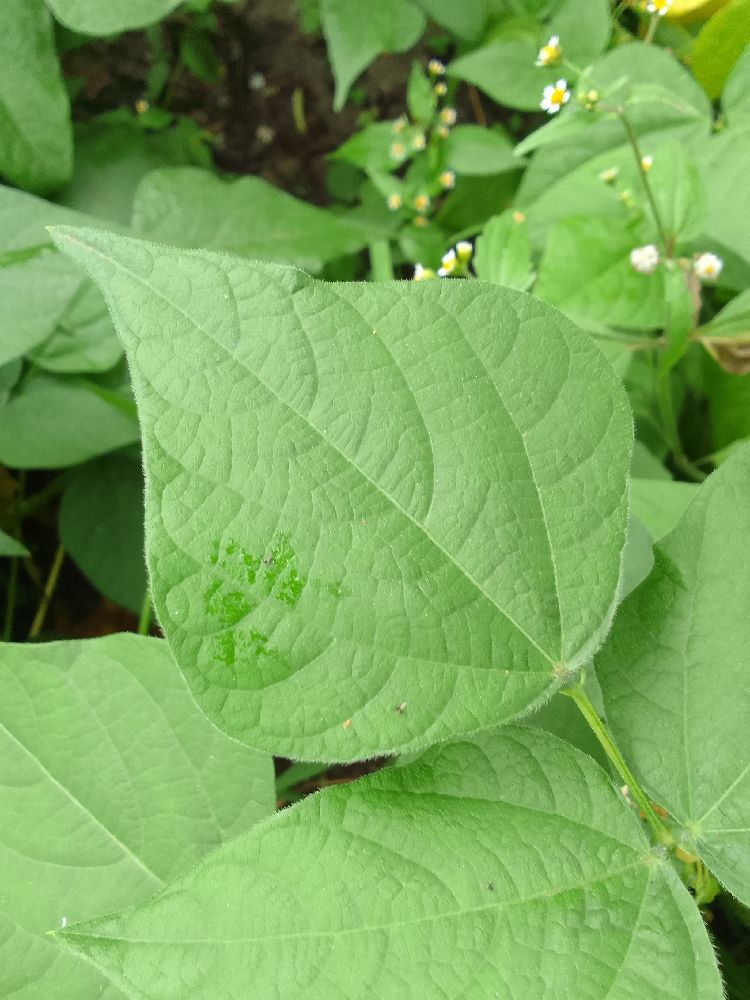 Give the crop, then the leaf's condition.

common bean, healthy
